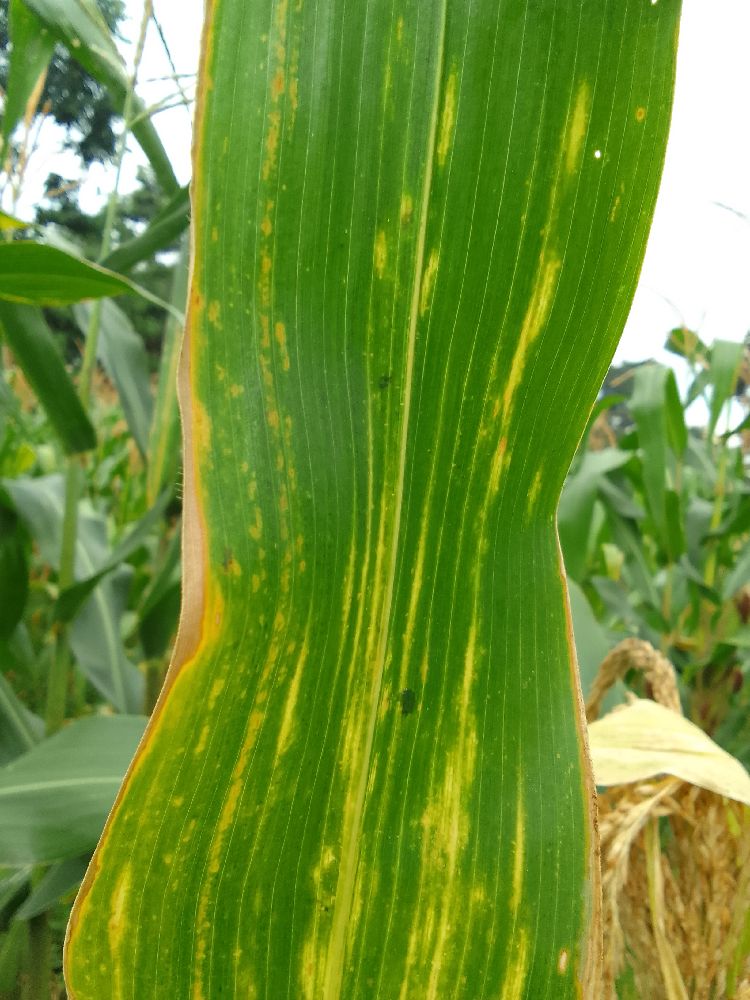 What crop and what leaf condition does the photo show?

maize, maize lethal necrosis
